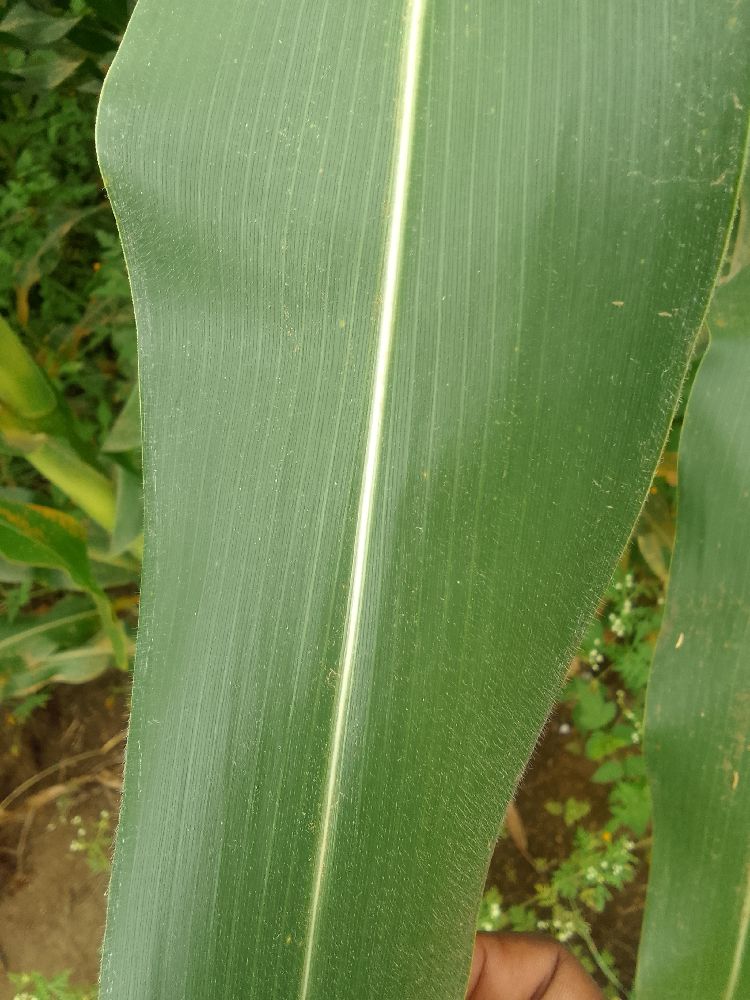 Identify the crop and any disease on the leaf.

maize, healthy
